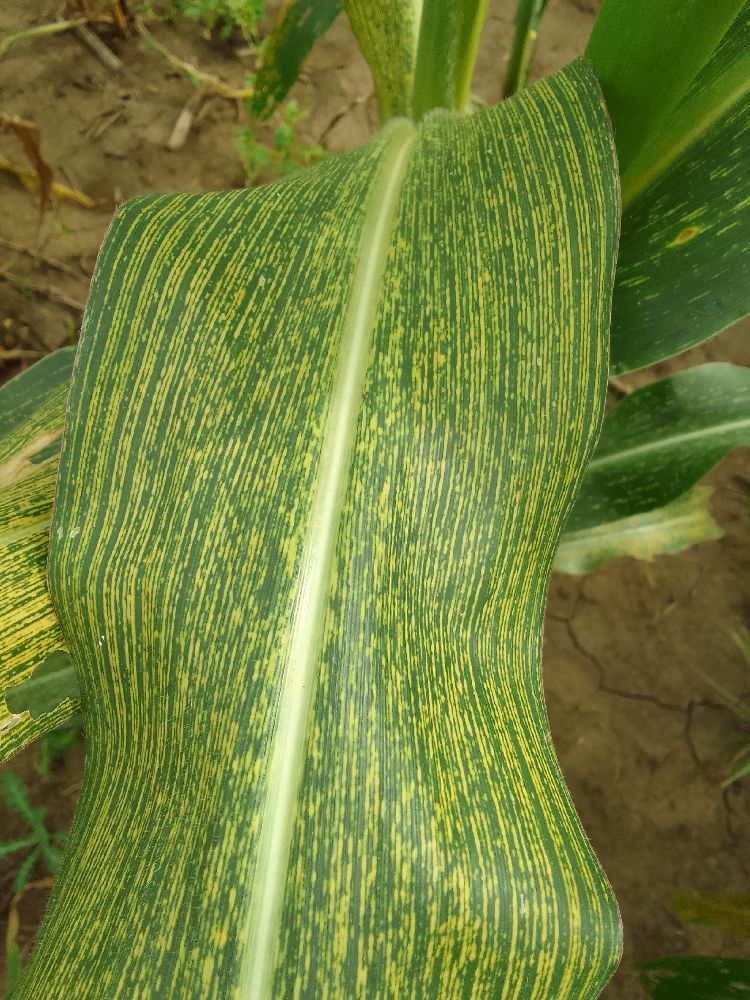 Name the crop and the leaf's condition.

maize, maize streak virus
